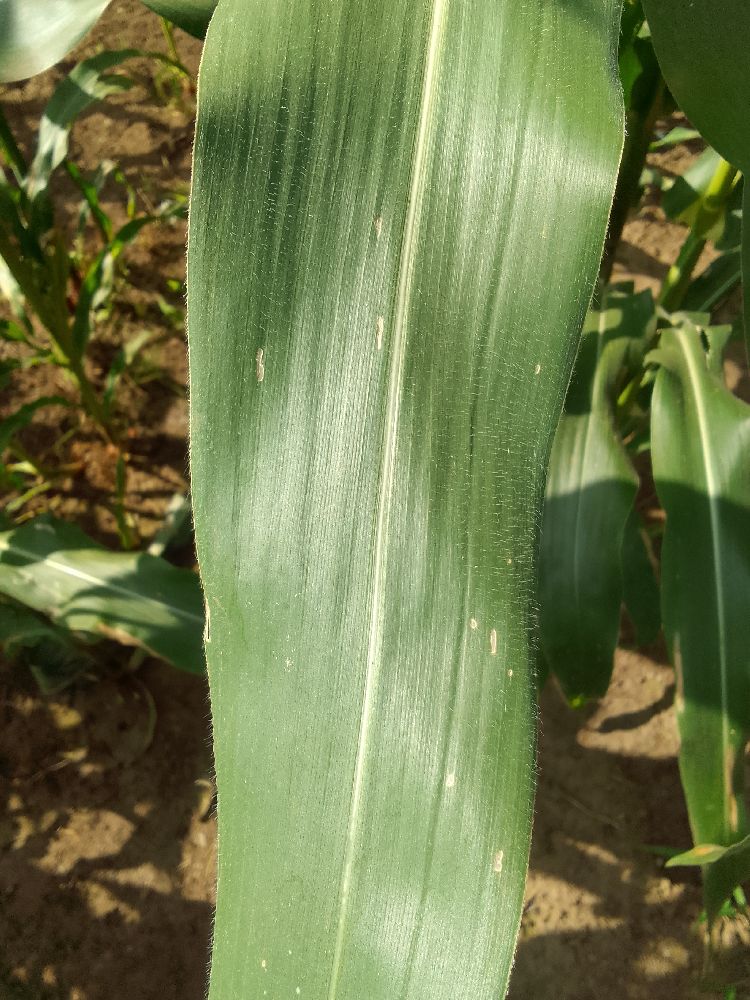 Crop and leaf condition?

maize, healthy
